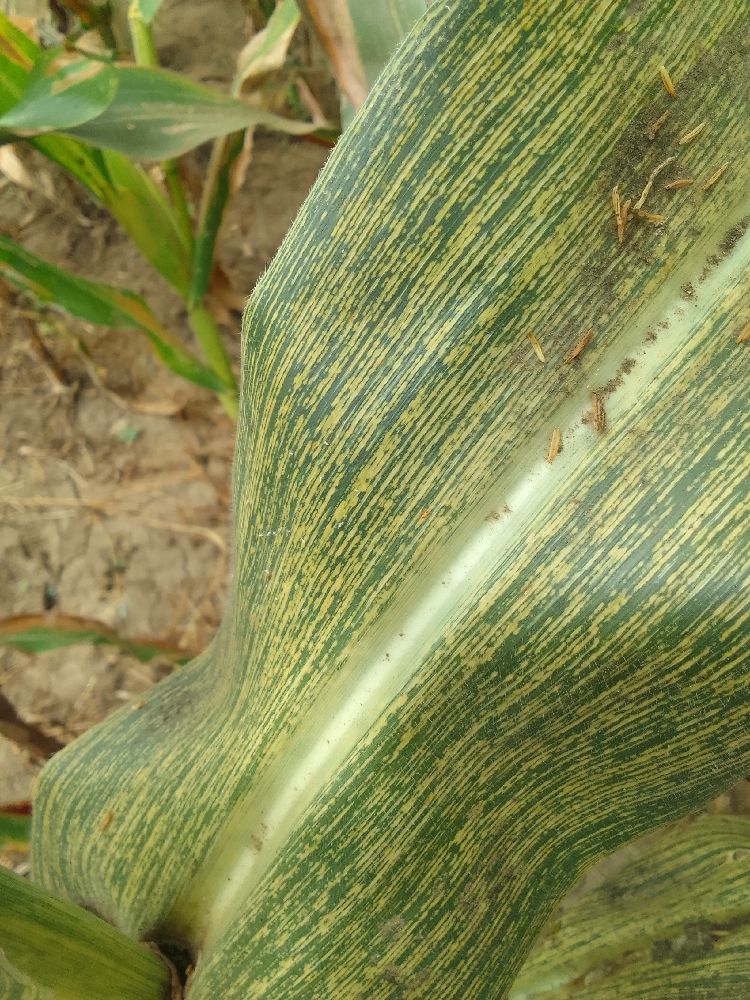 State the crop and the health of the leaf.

maize, maize streak virus
